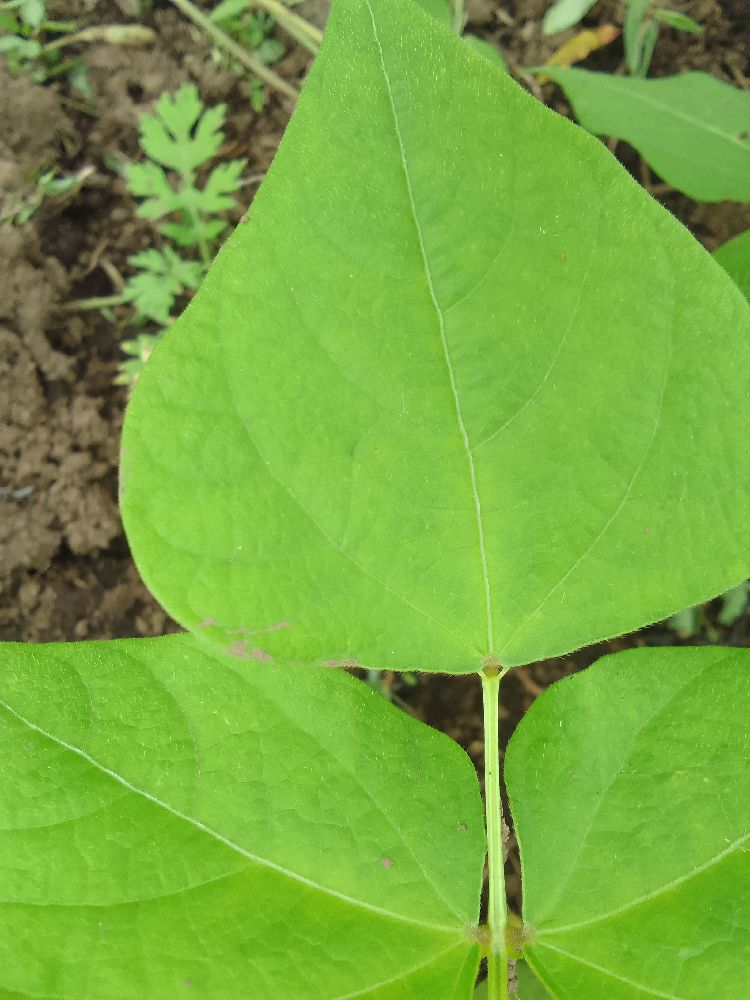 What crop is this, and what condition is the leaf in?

common bean, healthy
